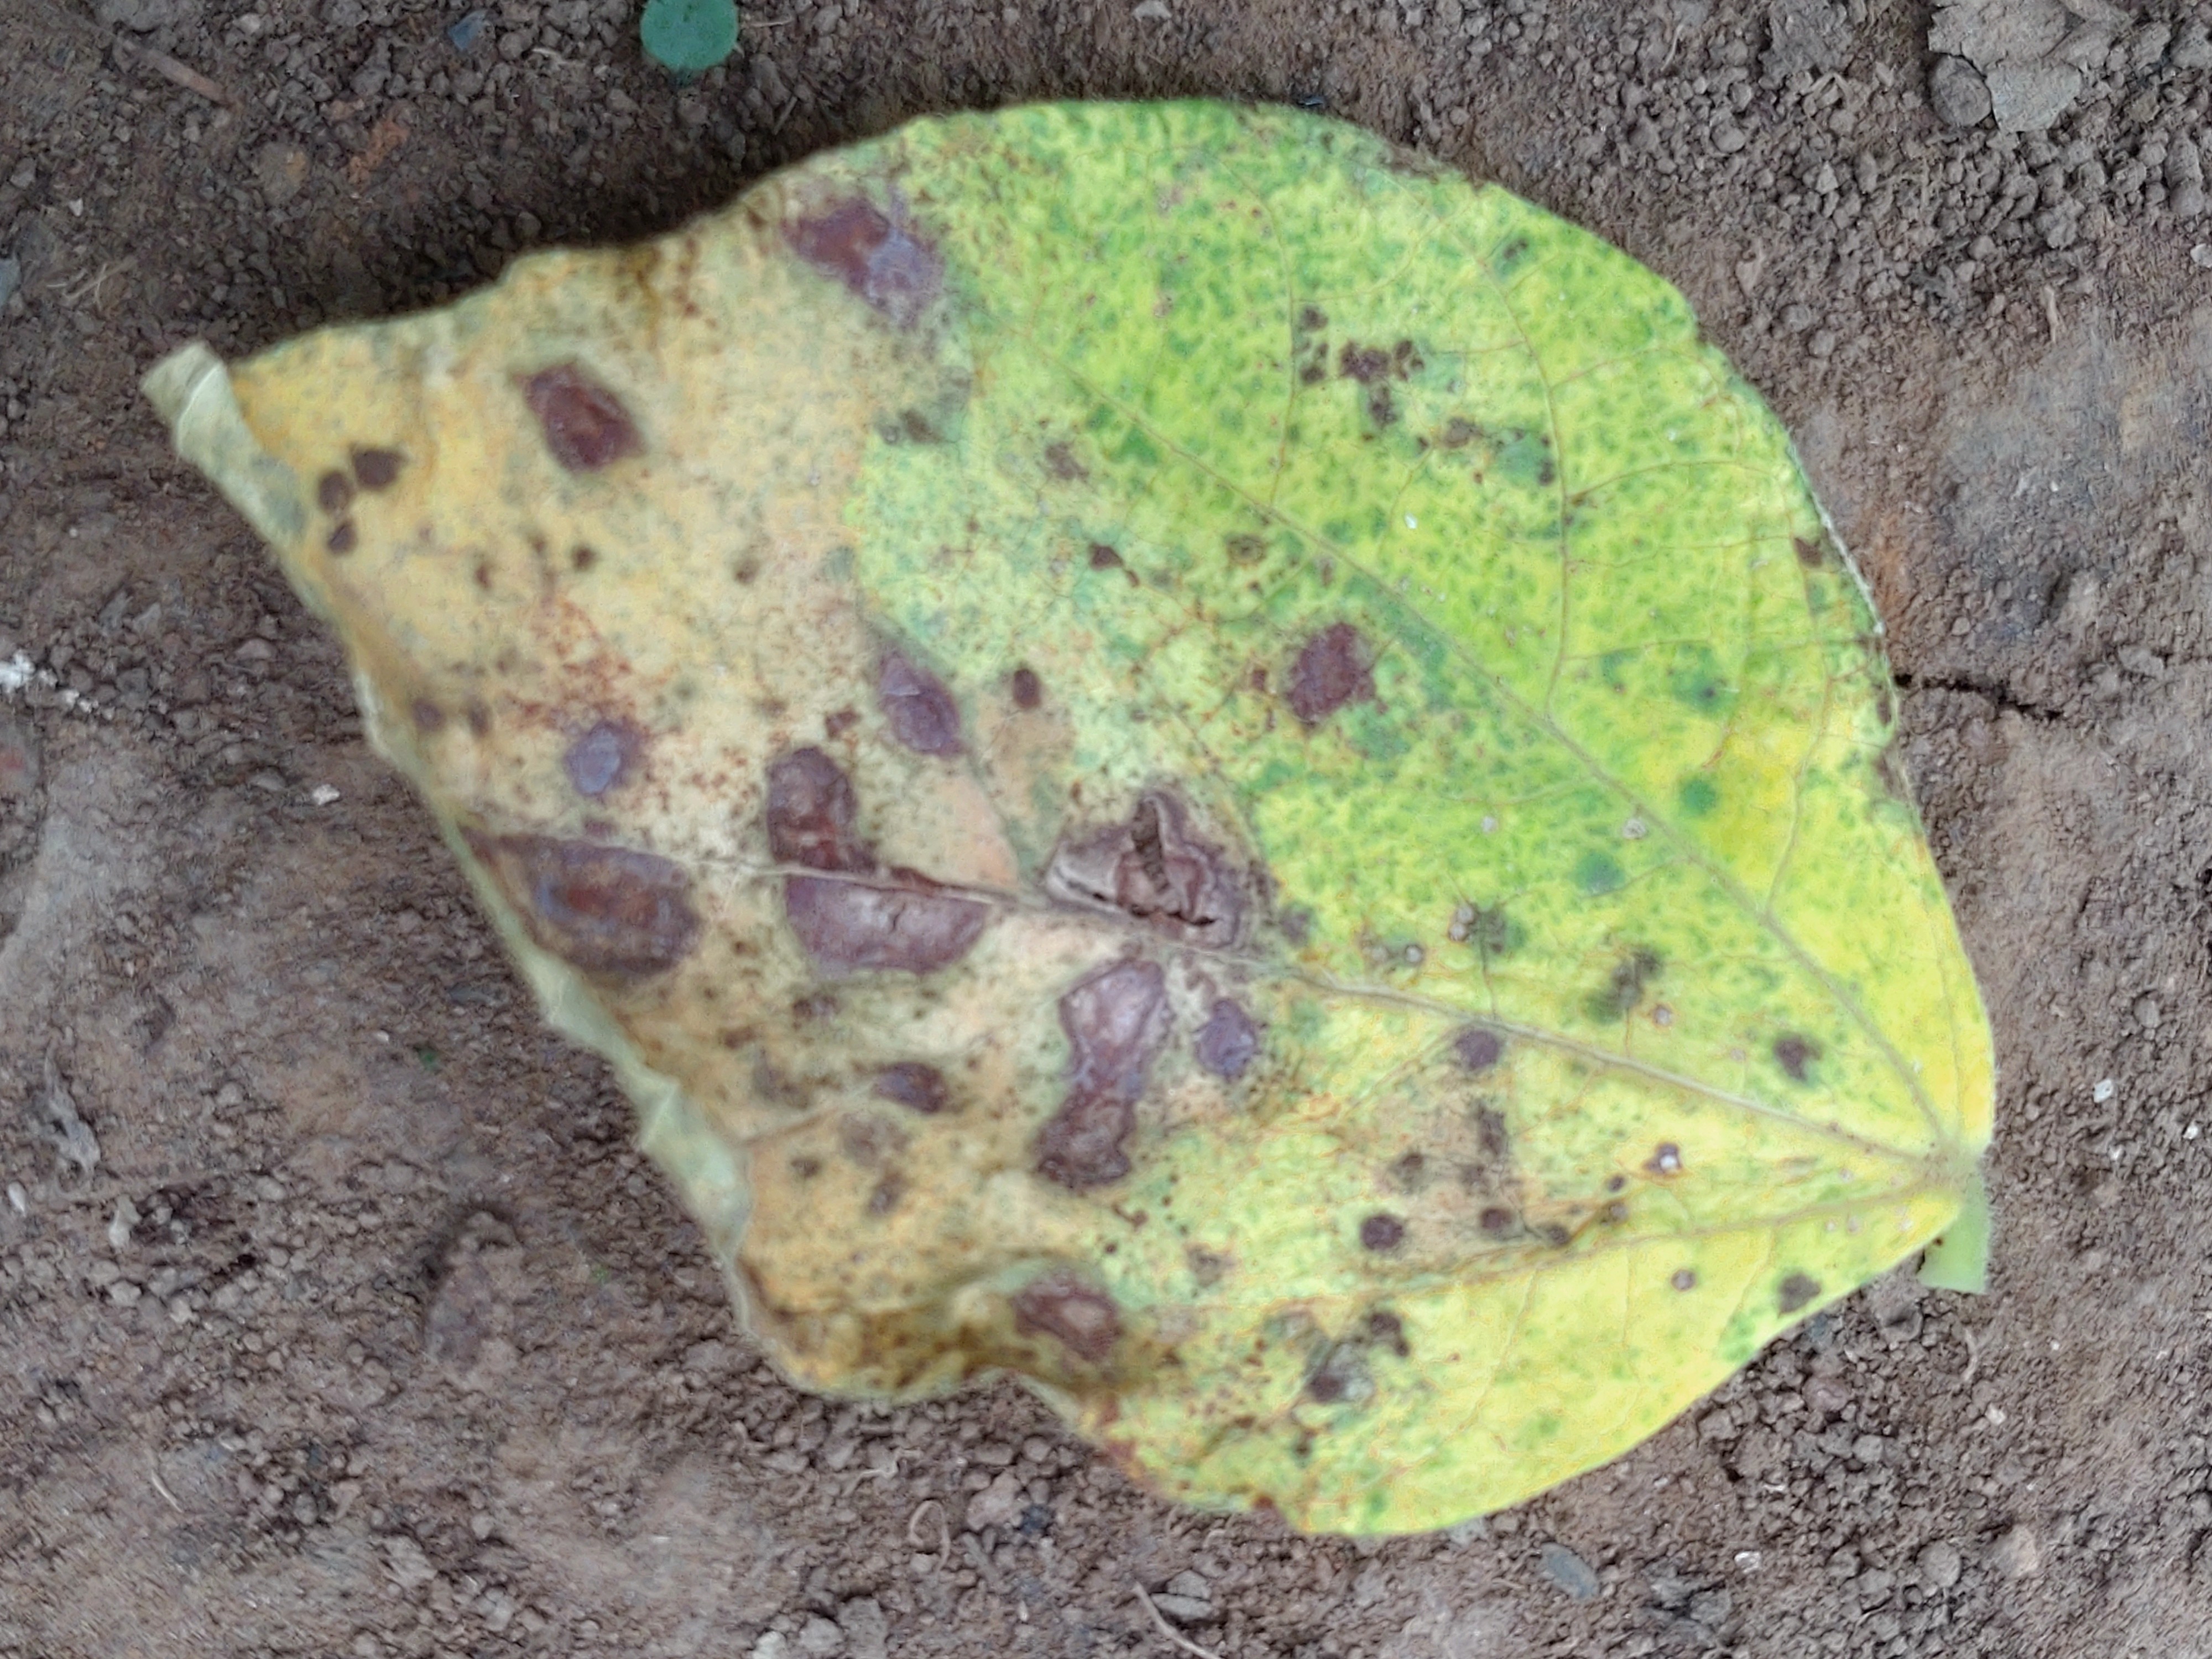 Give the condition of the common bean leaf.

anthracnose
